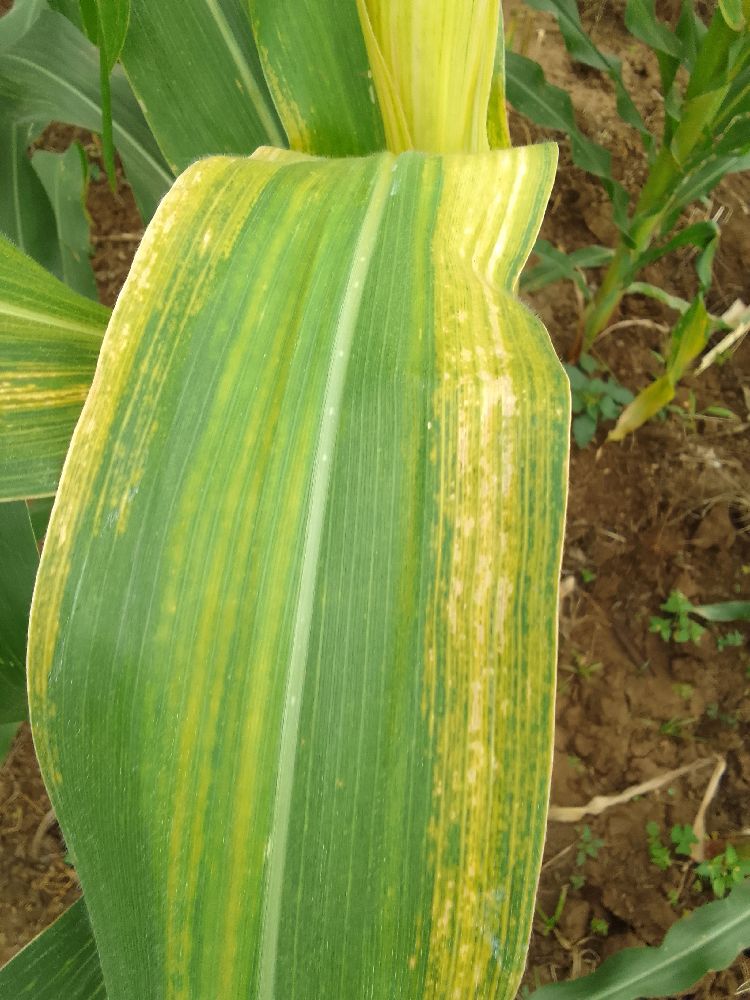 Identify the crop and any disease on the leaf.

maize, maize lethal necrosis
